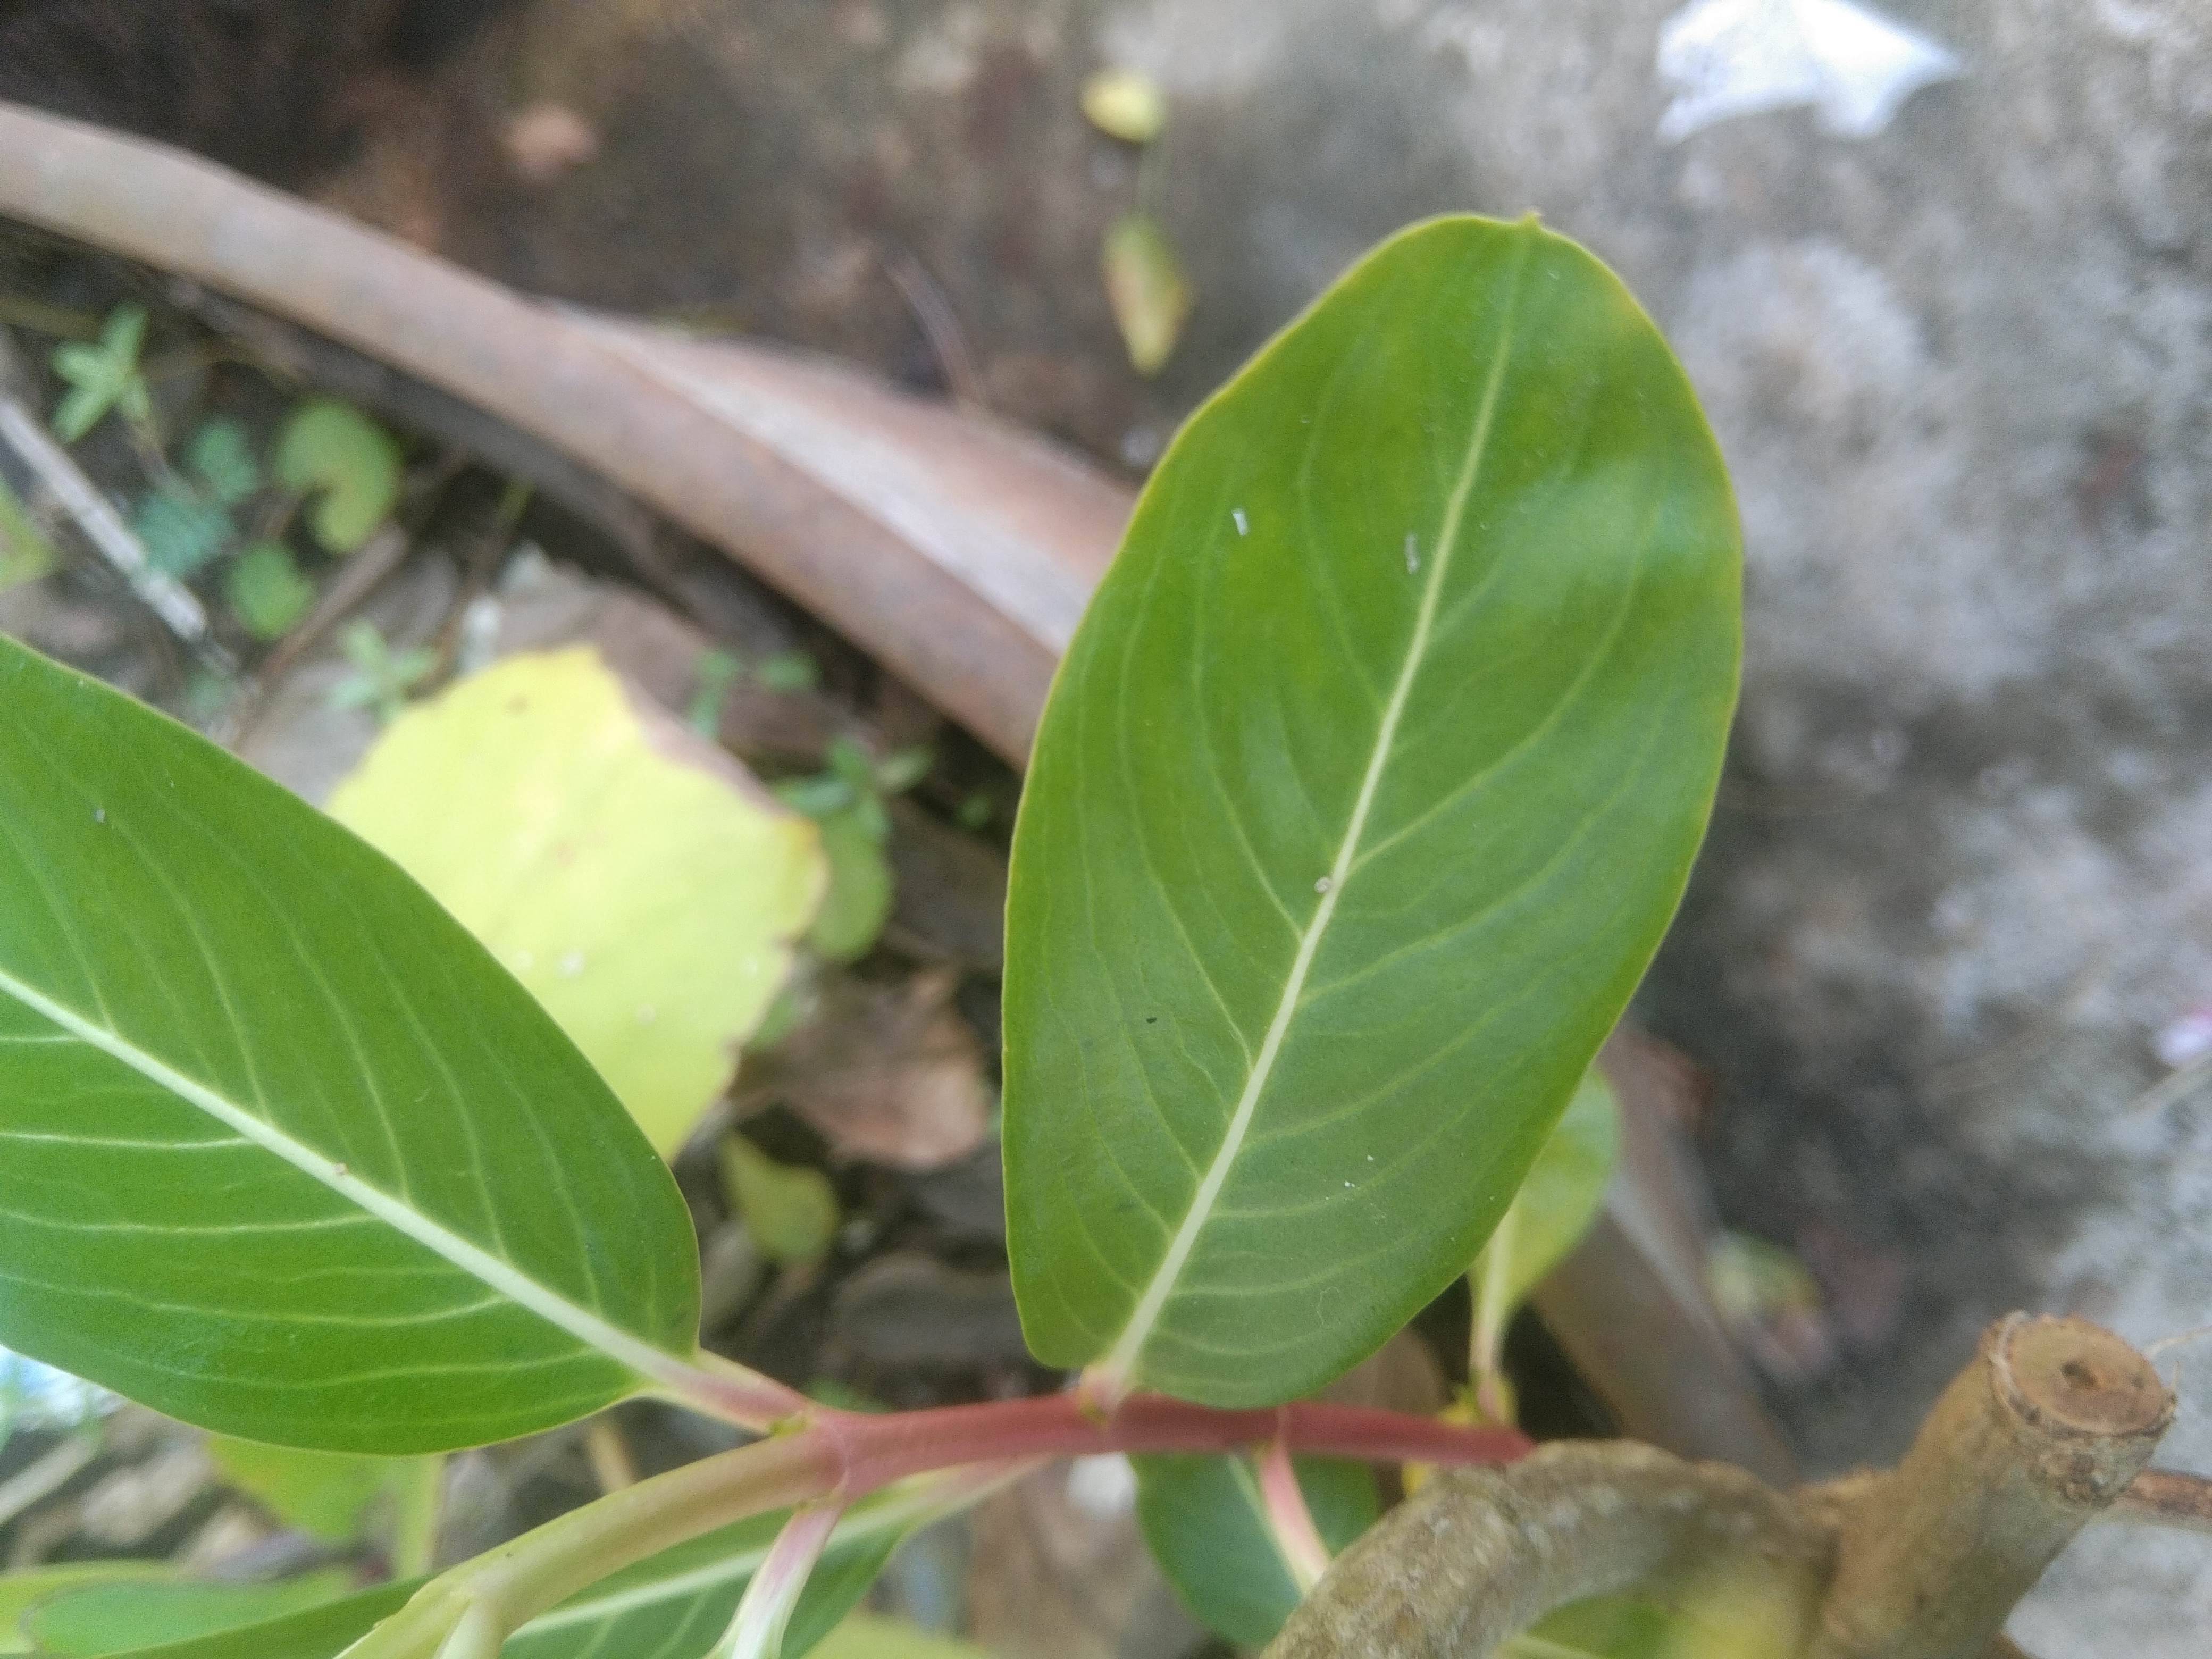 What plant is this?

rose periwinkle
